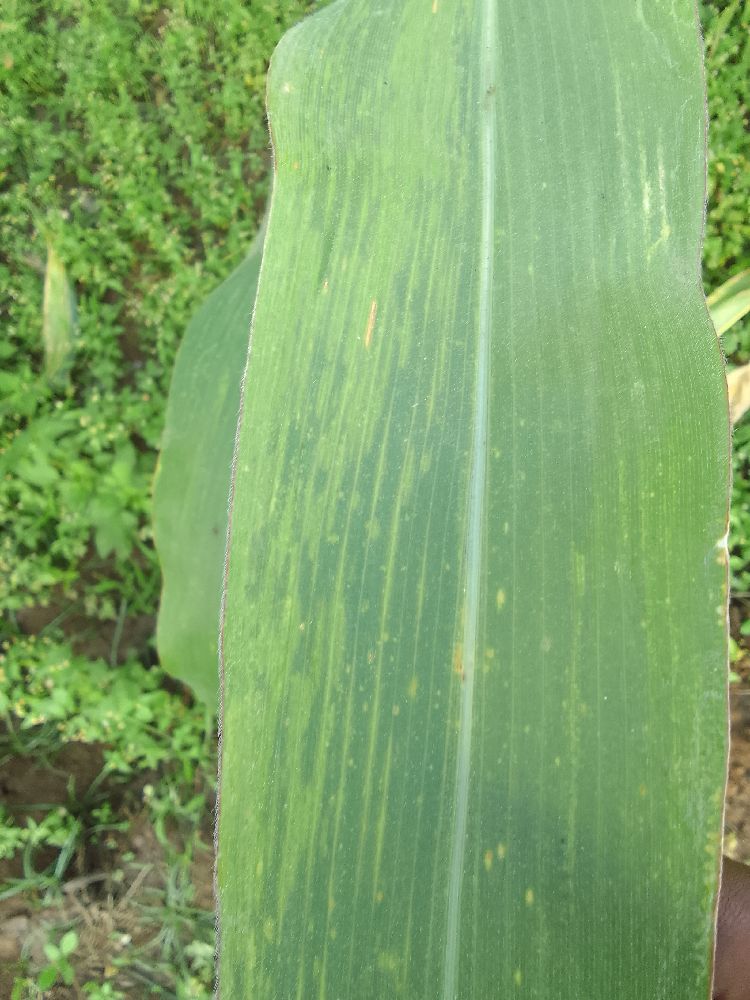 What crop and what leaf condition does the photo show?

maize, maize lethal necrosis
